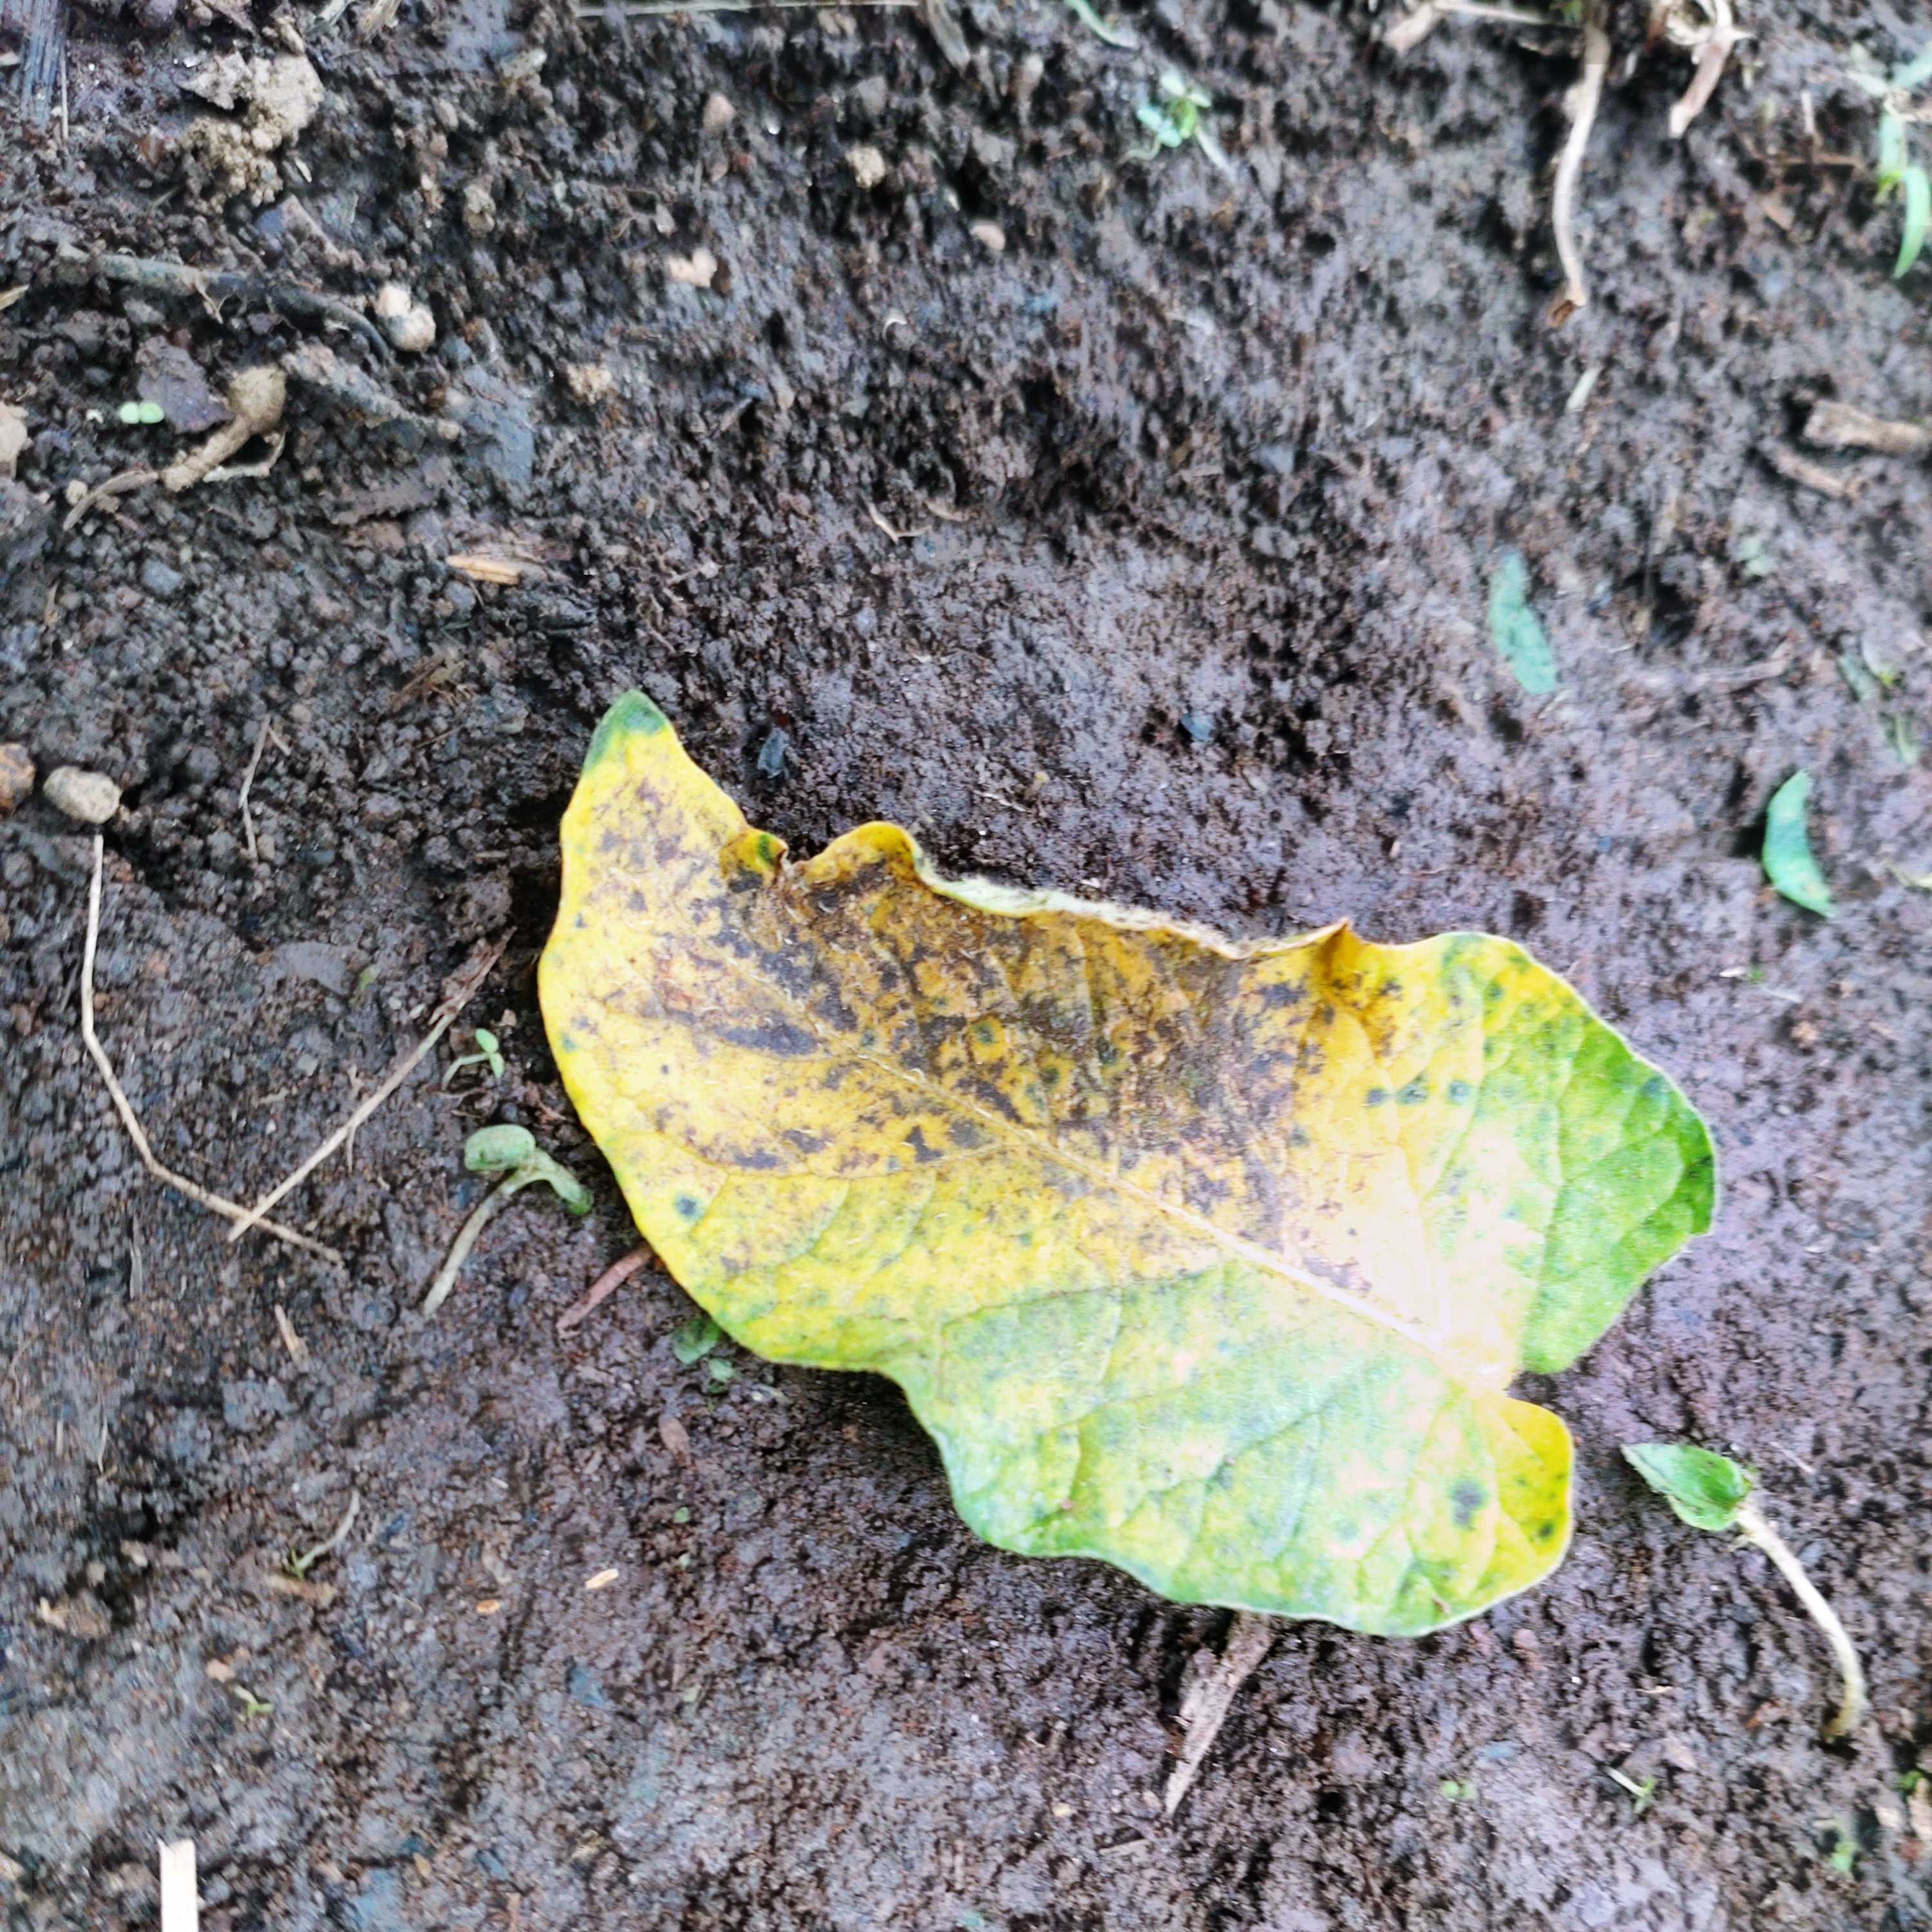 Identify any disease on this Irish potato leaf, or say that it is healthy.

late blight
